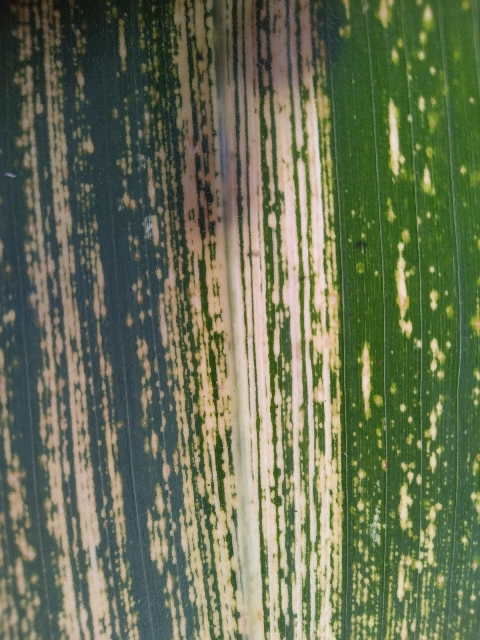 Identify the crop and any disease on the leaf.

maize, maize streak virus
